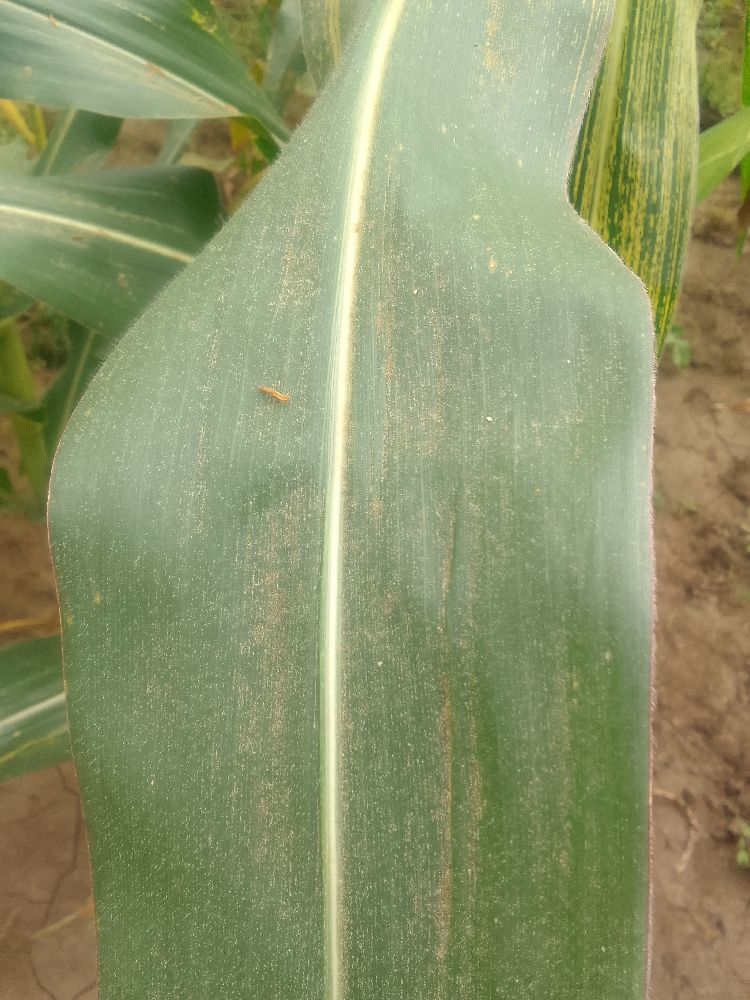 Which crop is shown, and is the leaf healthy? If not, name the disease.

maize, healthy
